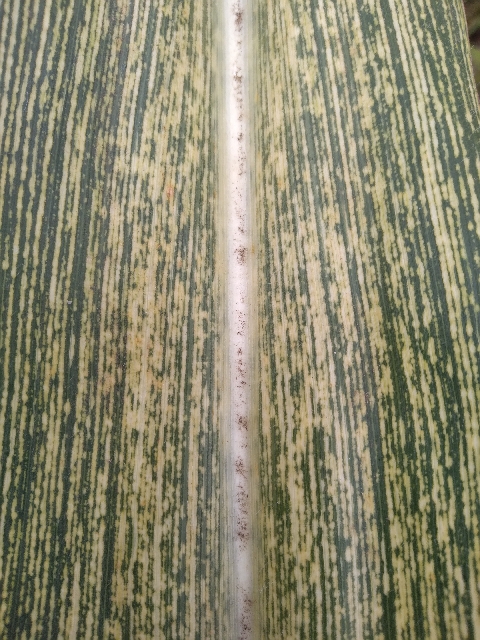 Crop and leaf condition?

maize, maize streak virus
